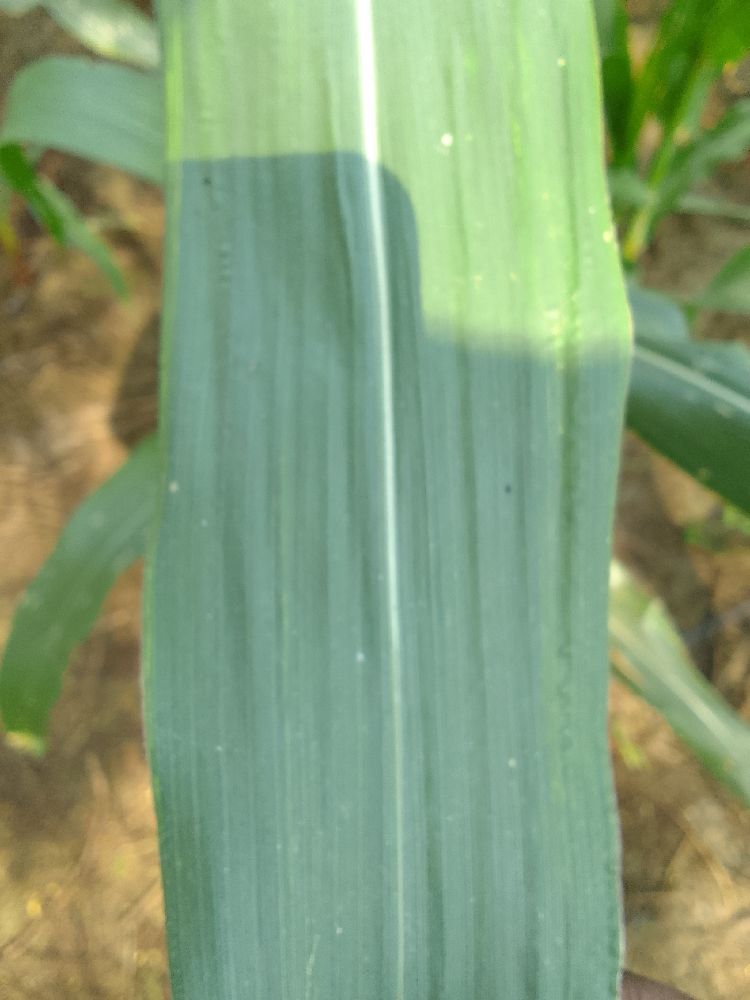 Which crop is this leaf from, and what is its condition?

maize, healthy
